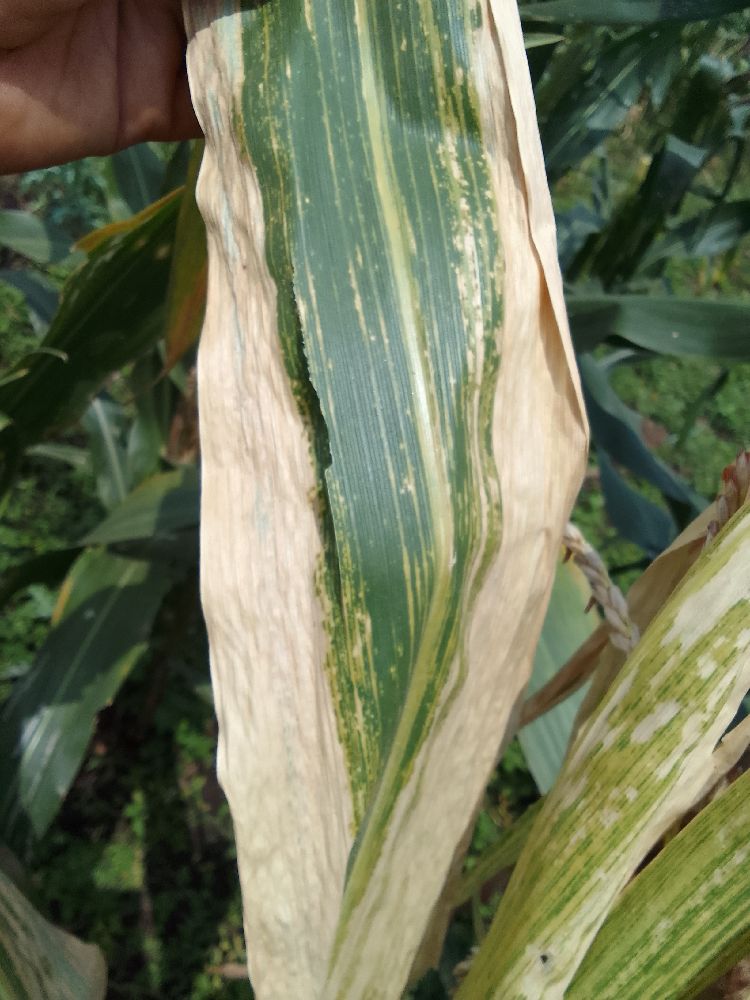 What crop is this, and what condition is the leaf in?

maize, maize lethal necrosis
